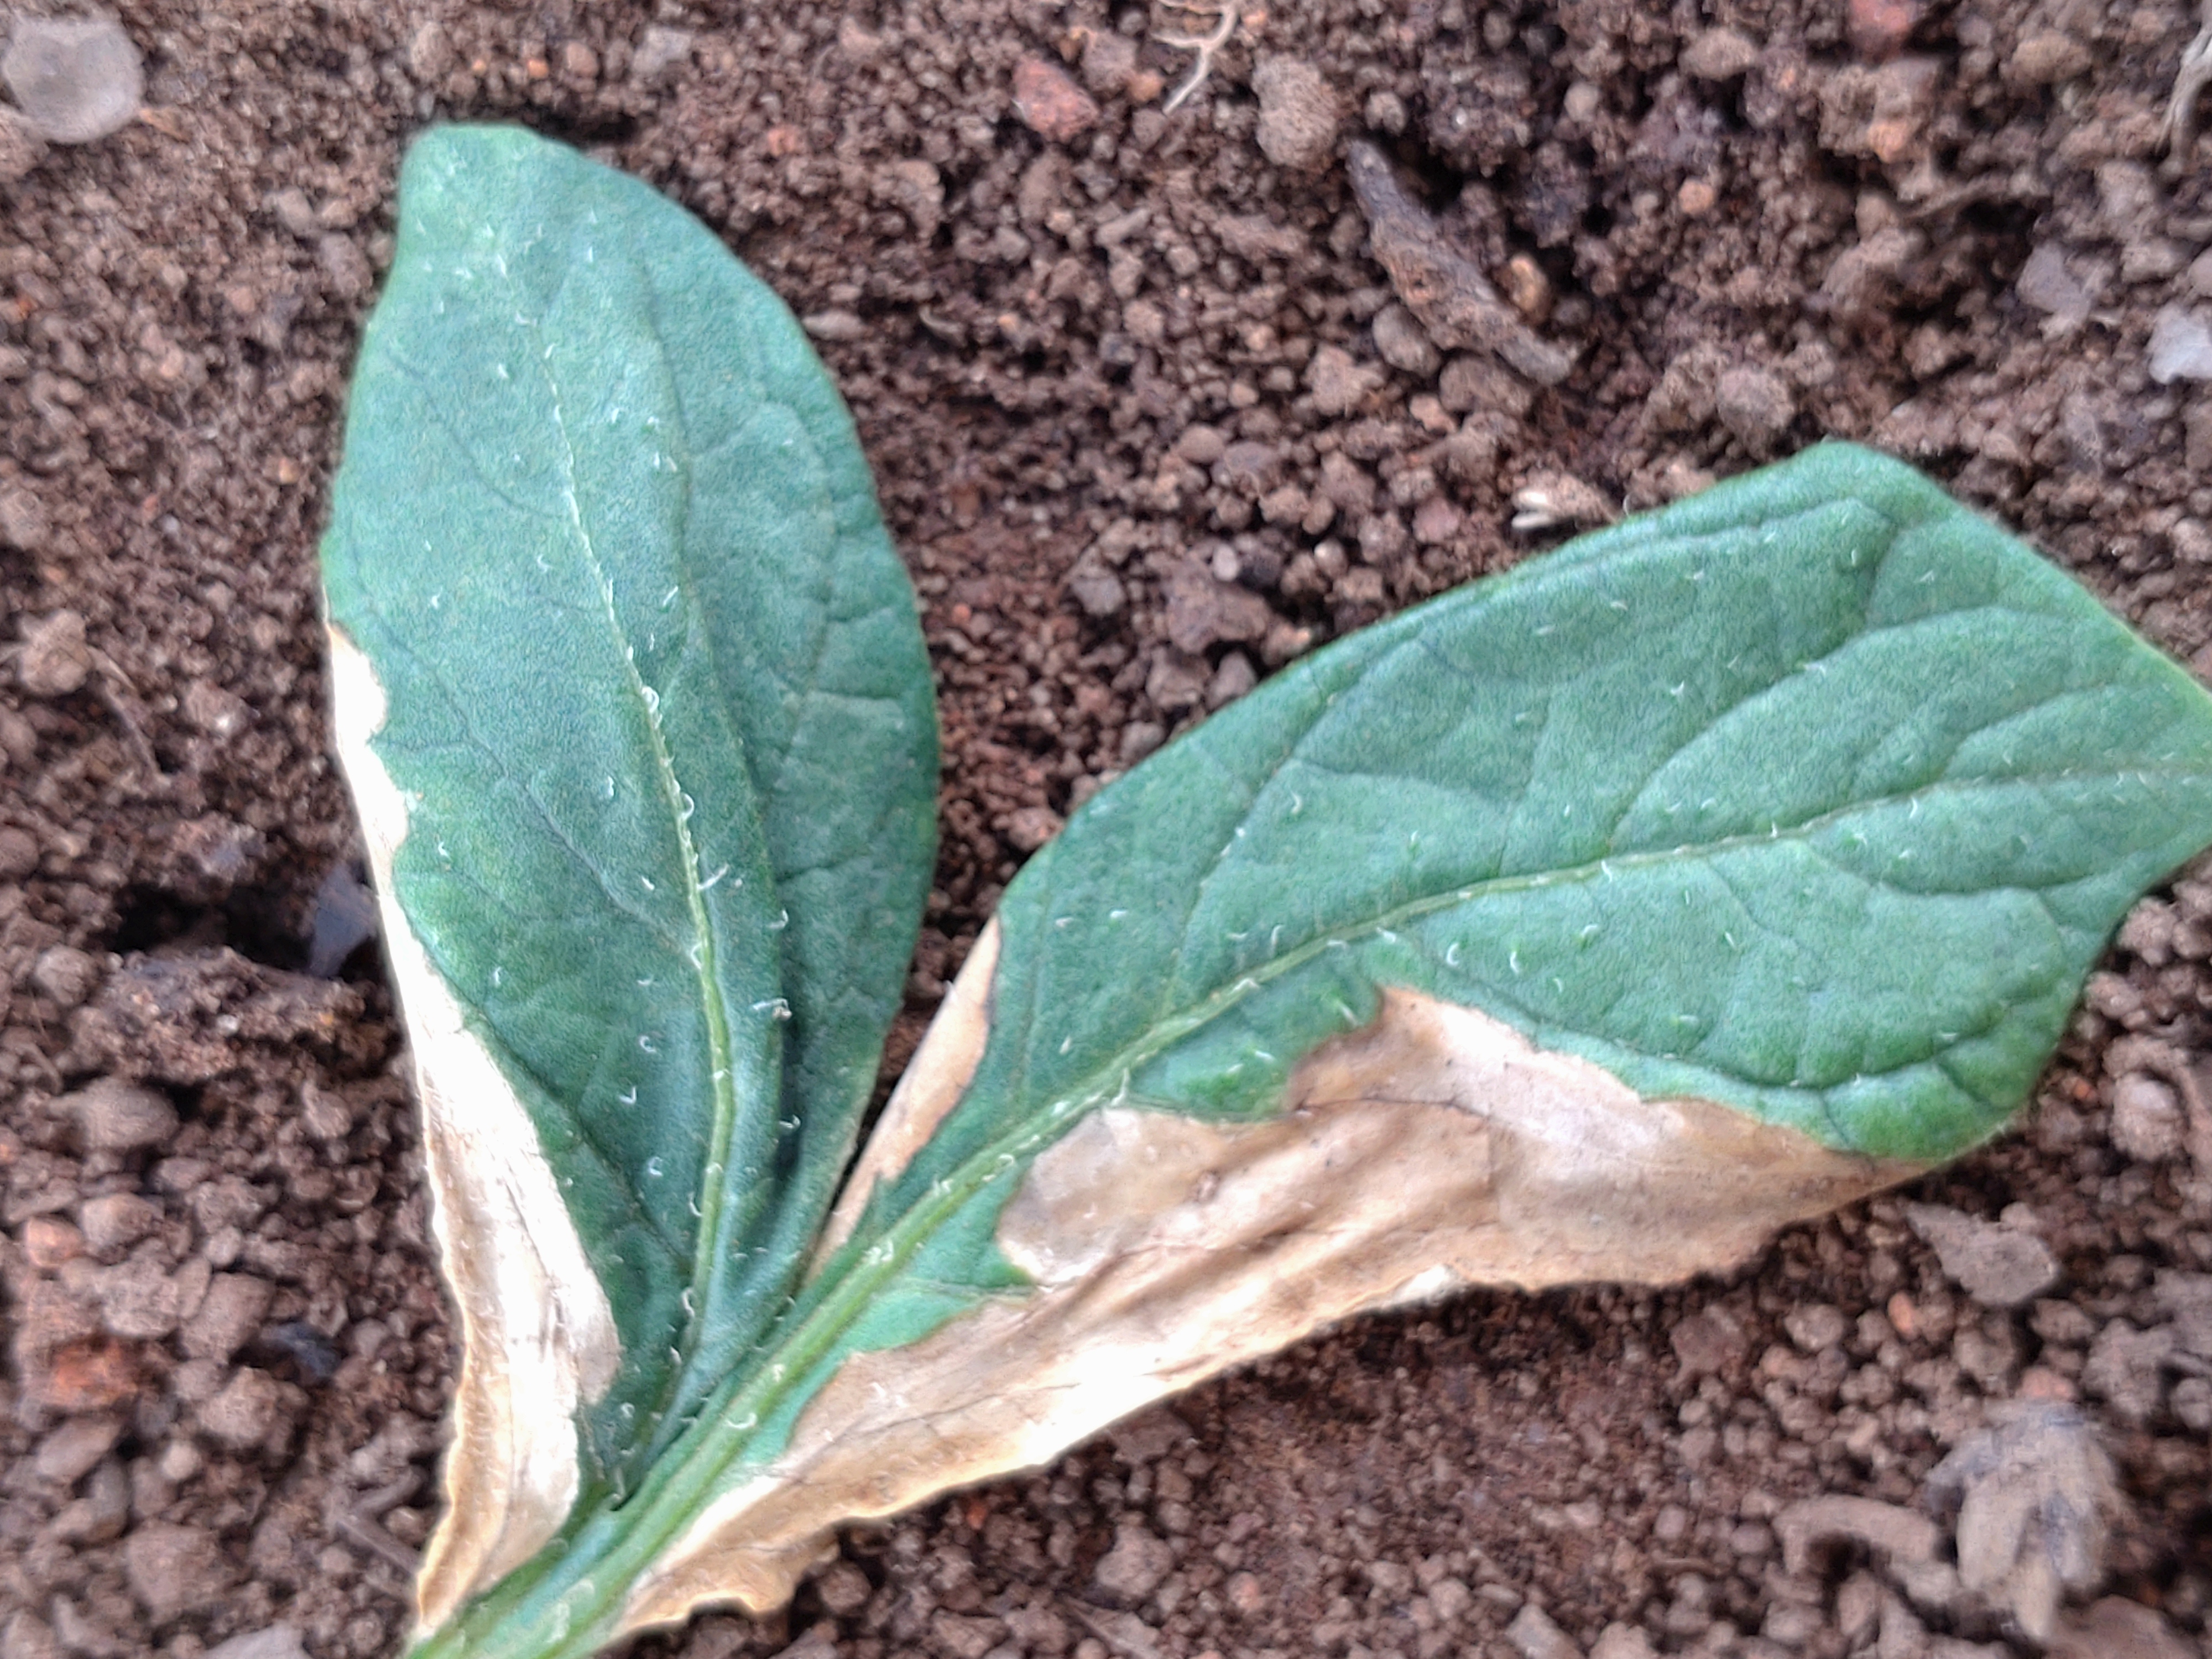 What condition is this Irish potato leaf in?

early blight
